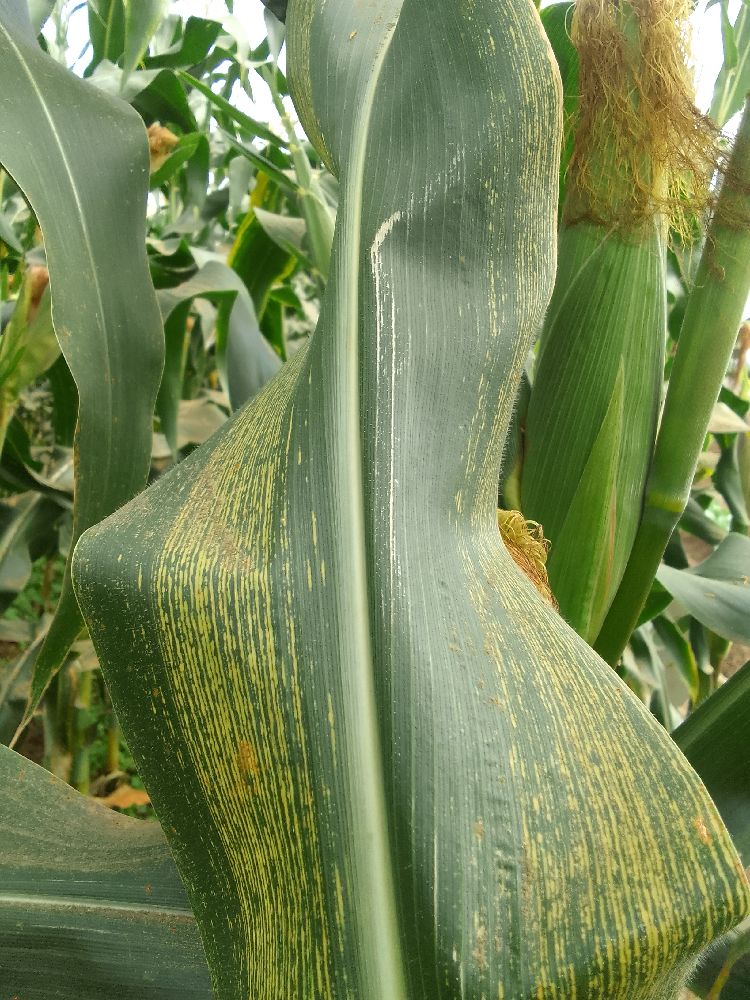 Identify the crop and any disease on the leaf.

maize, maize streak virus
